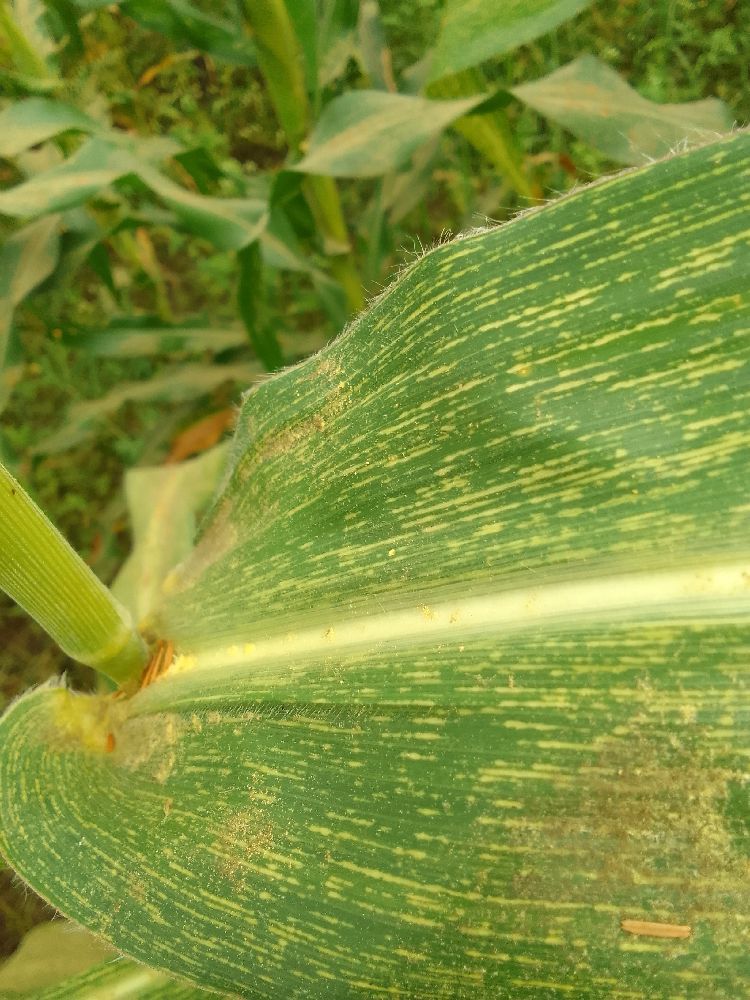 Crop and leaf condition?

maize, maize streak virus
